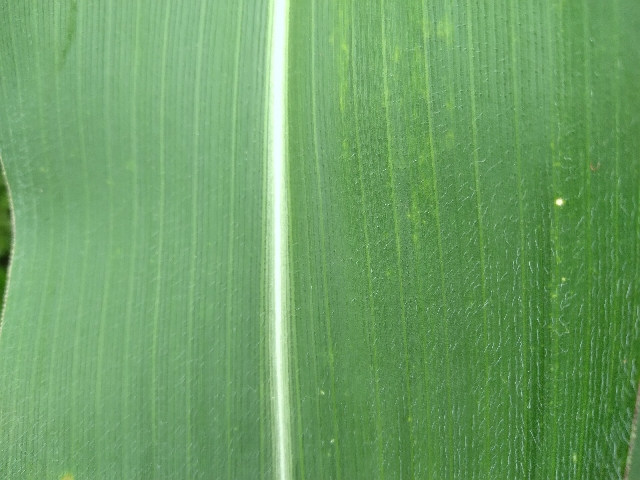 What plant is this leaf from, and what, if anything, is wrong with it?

maize, healthy
